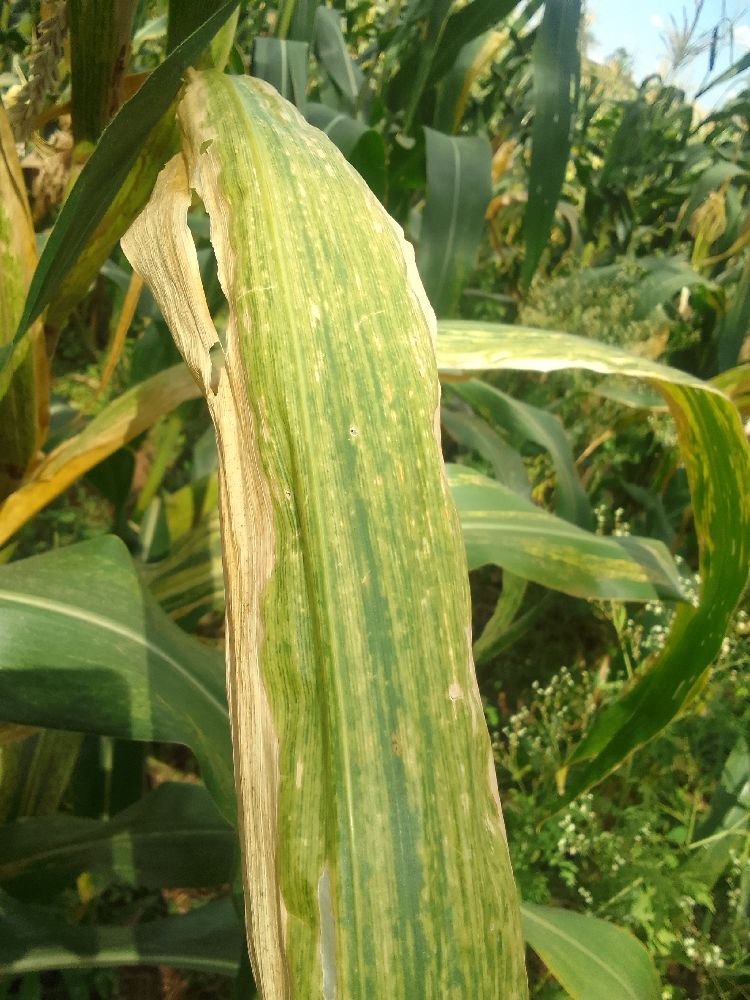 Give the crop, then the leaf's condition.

maize, maize lethal necrosis
